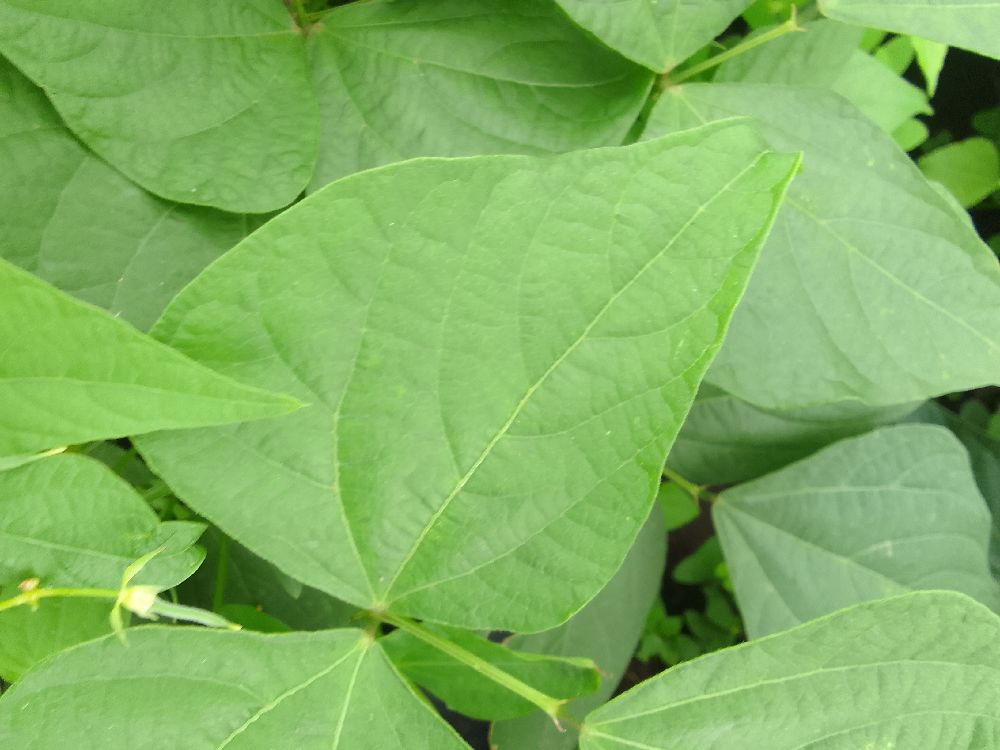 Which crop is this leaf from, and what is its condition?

common bean, healthy
